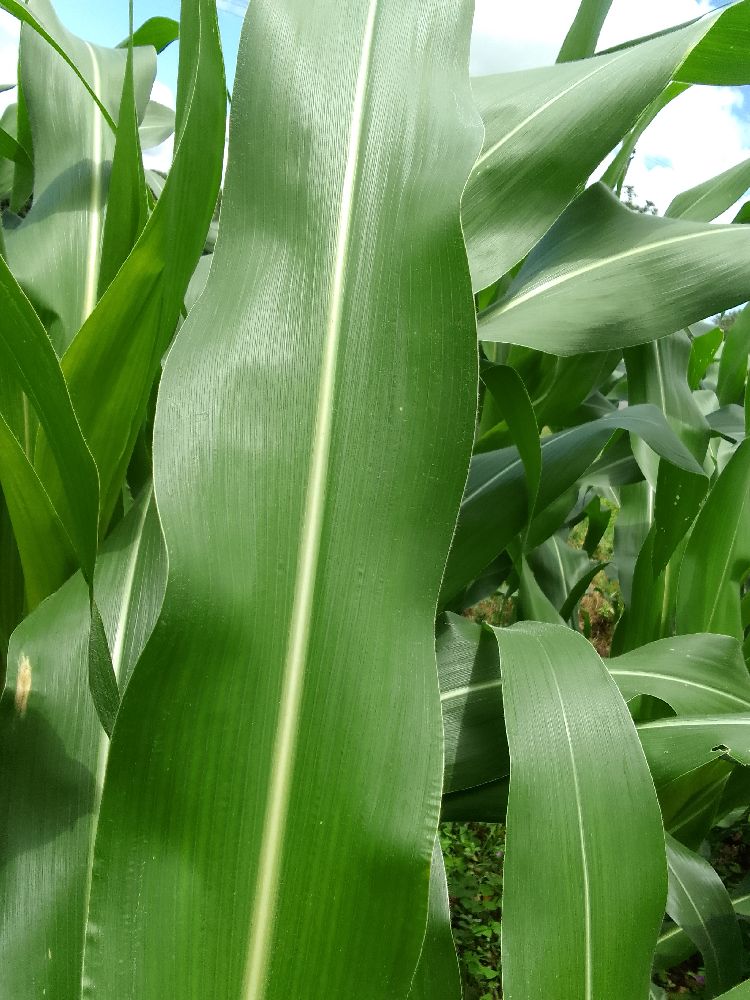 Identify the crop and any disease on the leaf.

common bean, healthy
